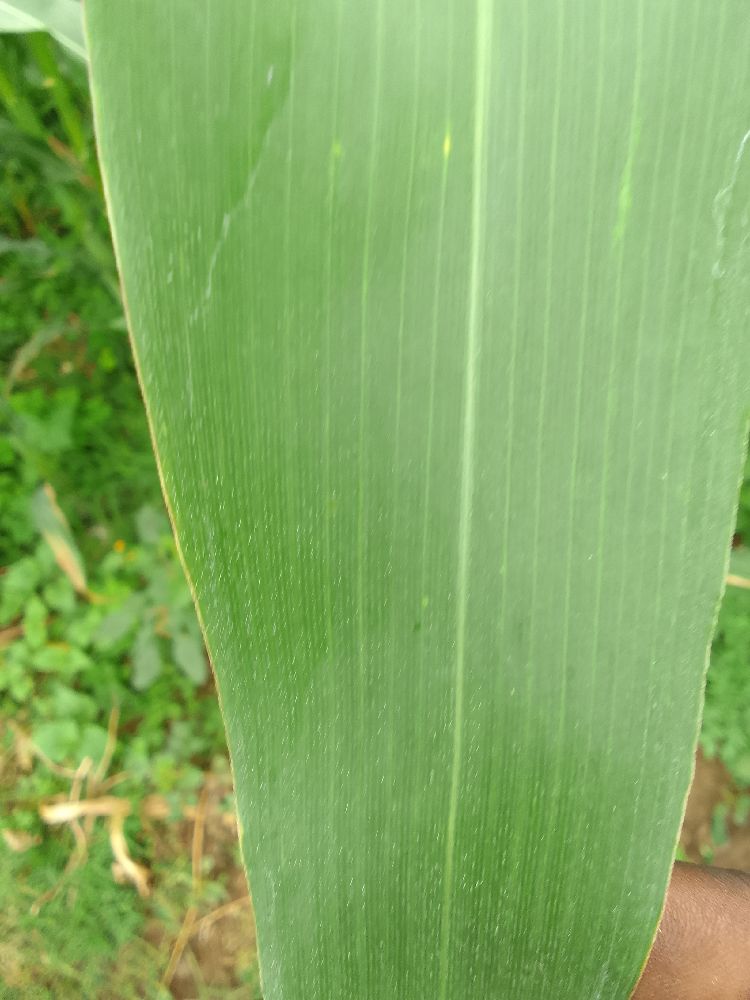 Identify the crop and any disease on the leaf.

maize, healthy
